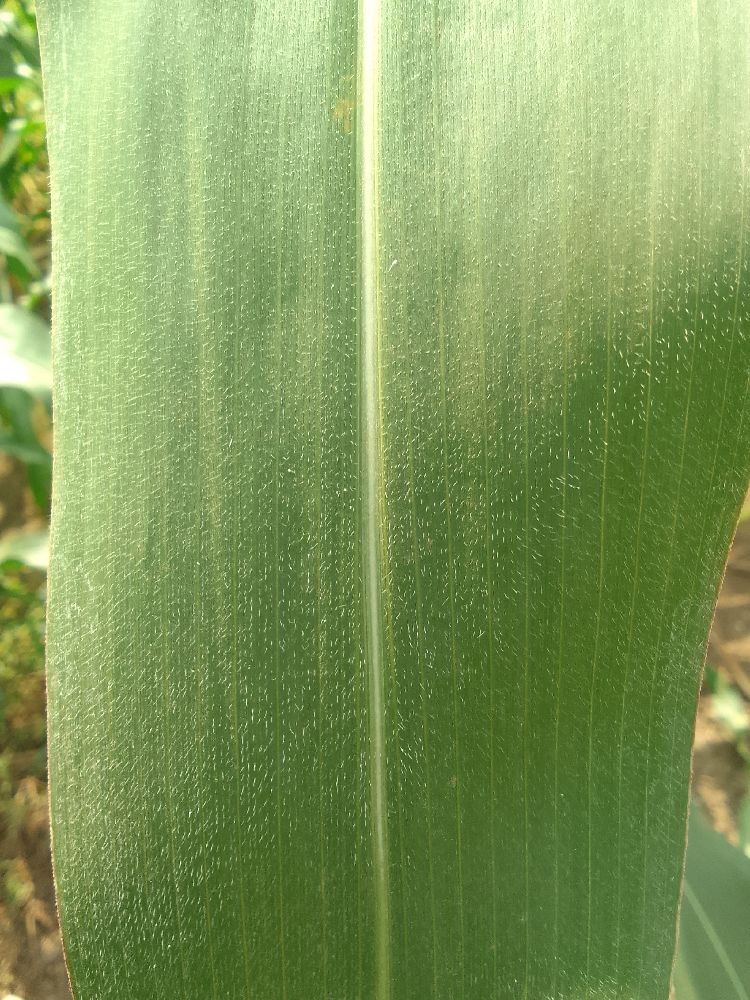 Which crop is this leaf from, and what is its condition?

maize, healthy
